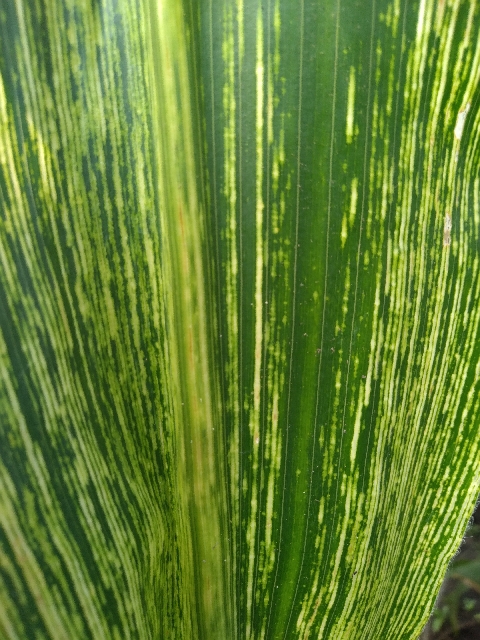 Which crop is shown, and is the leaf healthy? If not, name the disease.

maize, maize streak virus
